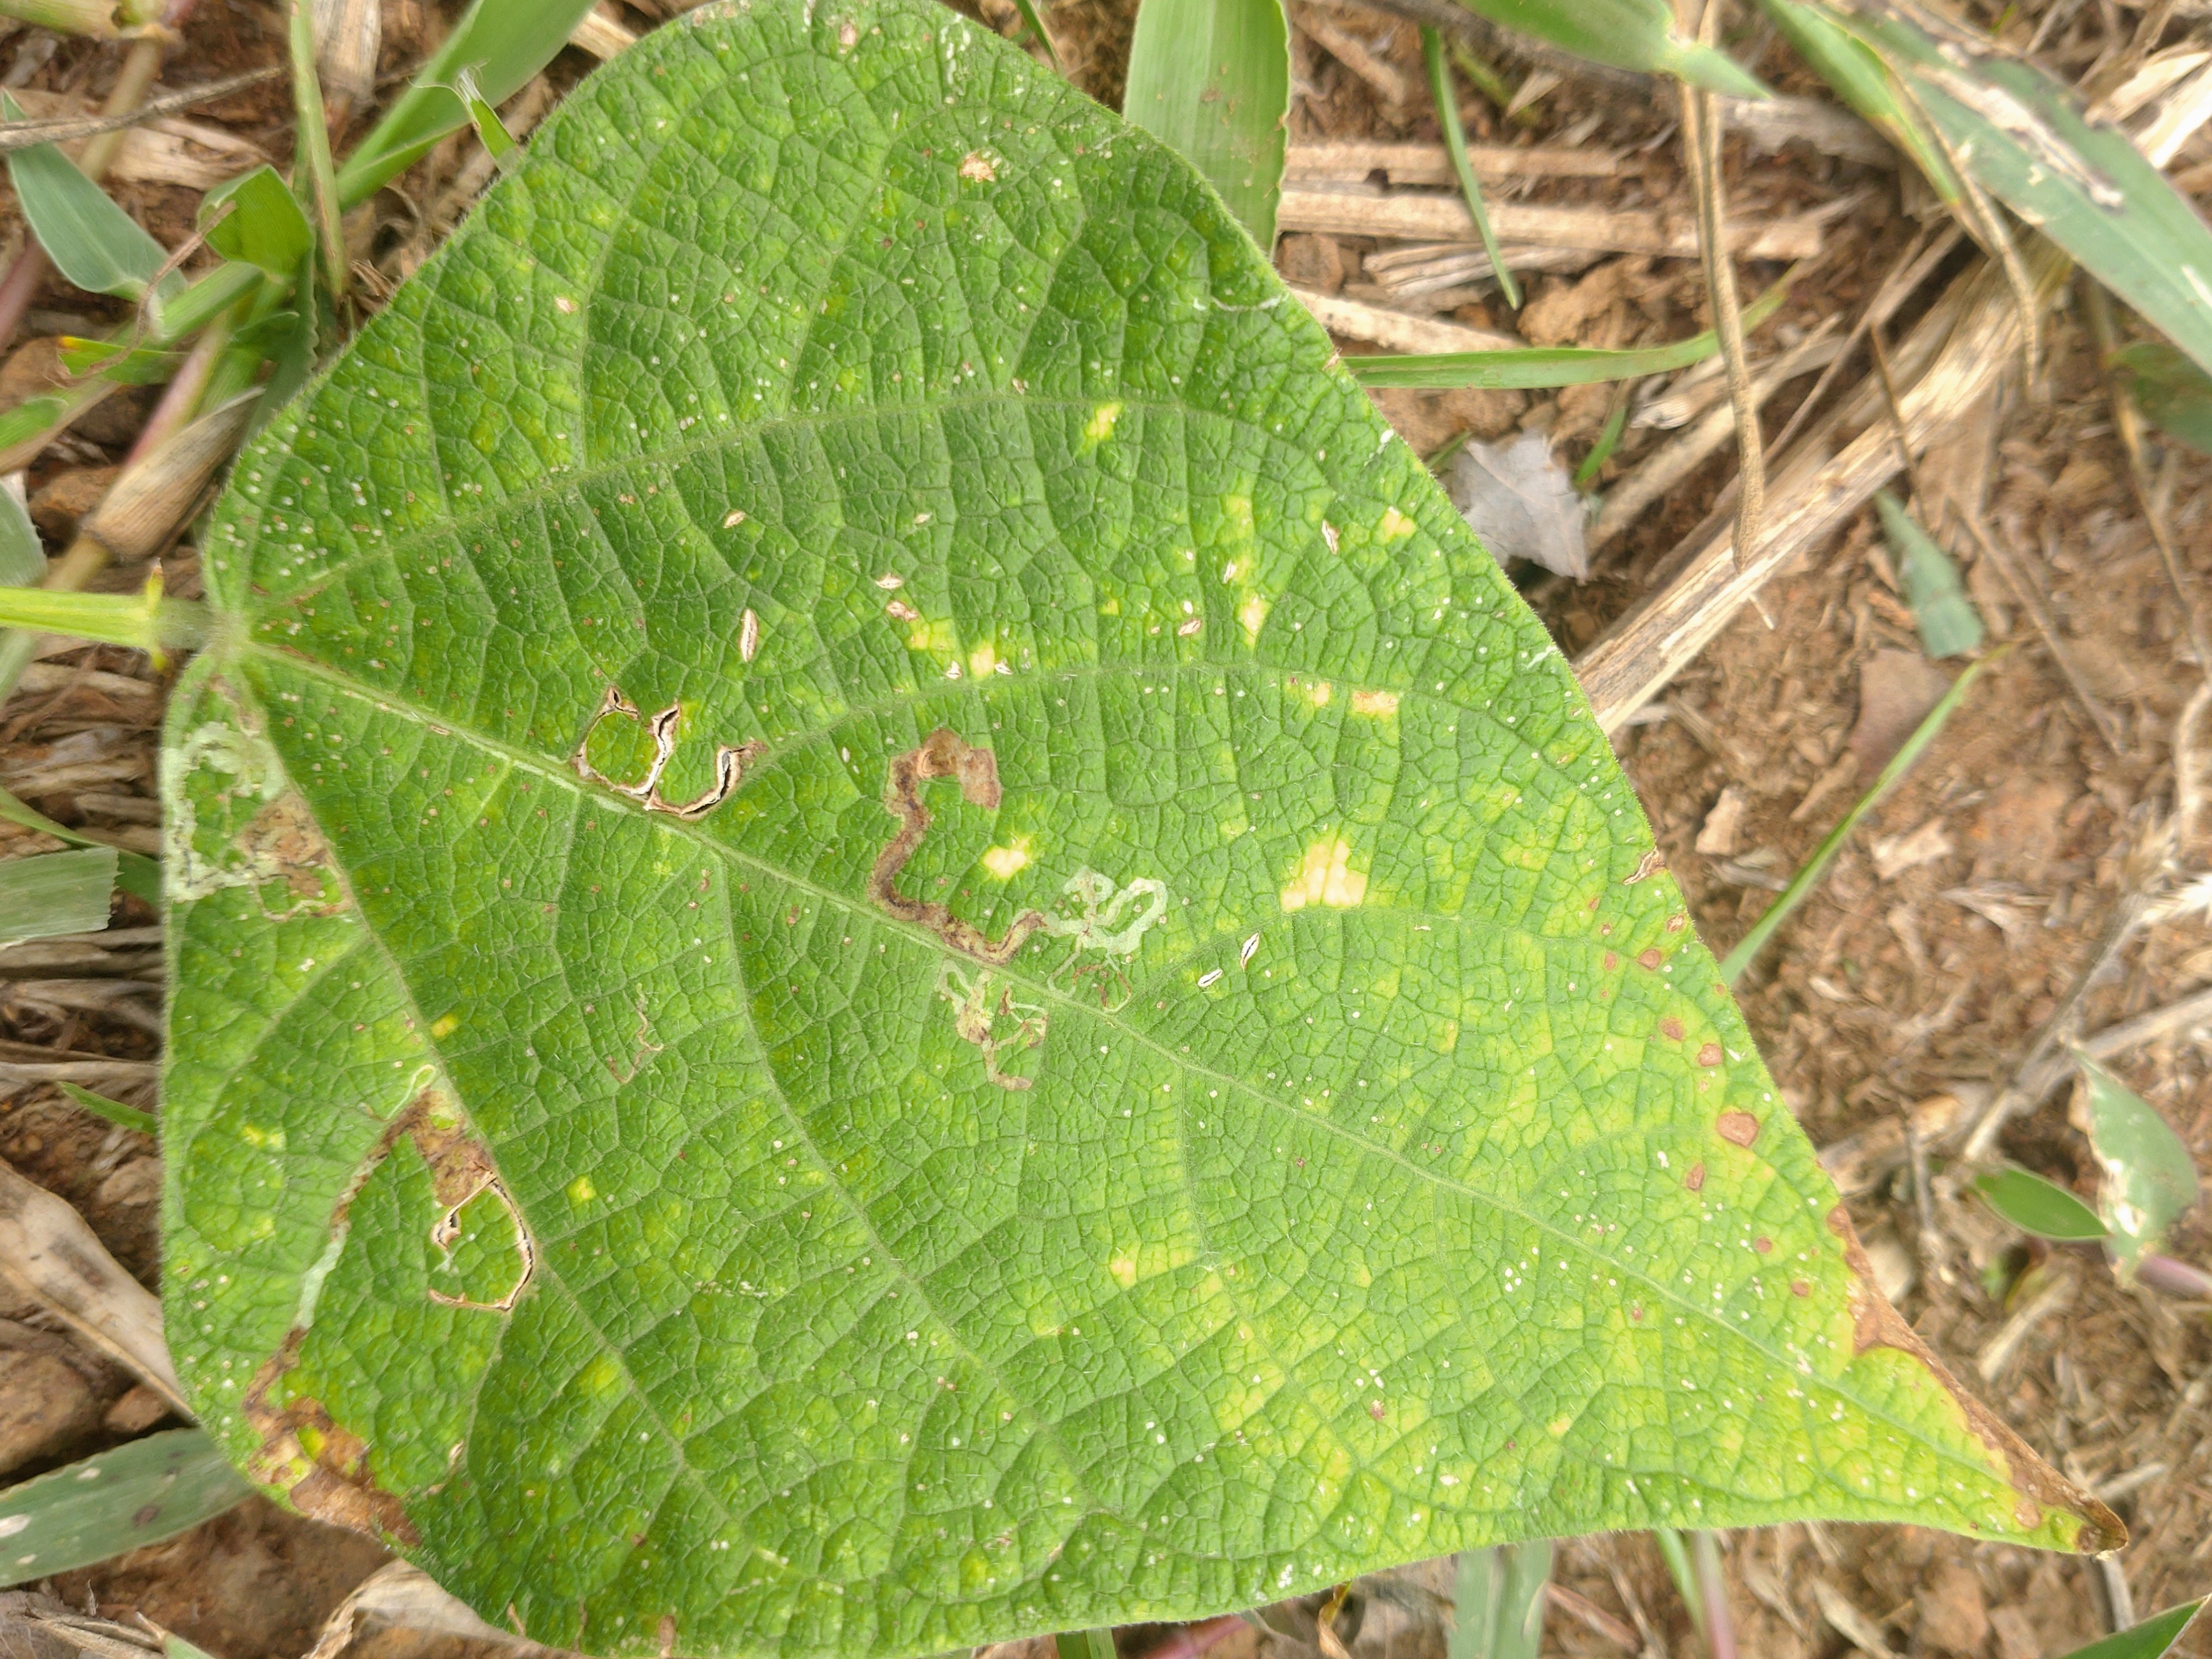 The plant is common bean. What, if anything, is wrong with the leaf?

anthracnose
